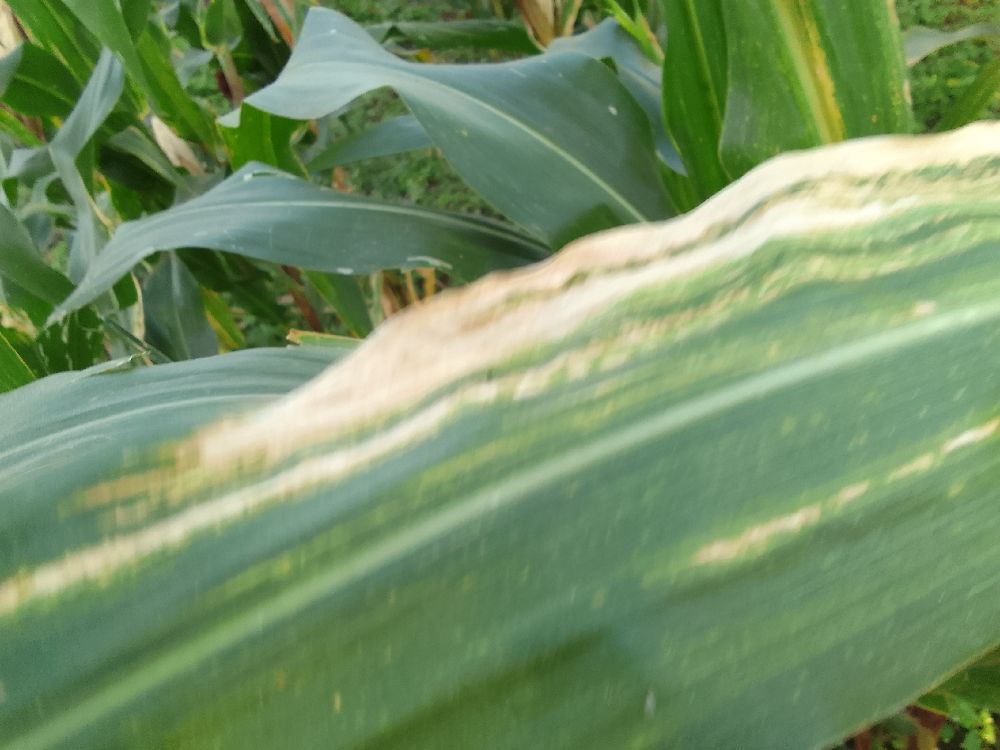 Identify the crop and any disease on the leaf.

maize, maize lethal necrosis
